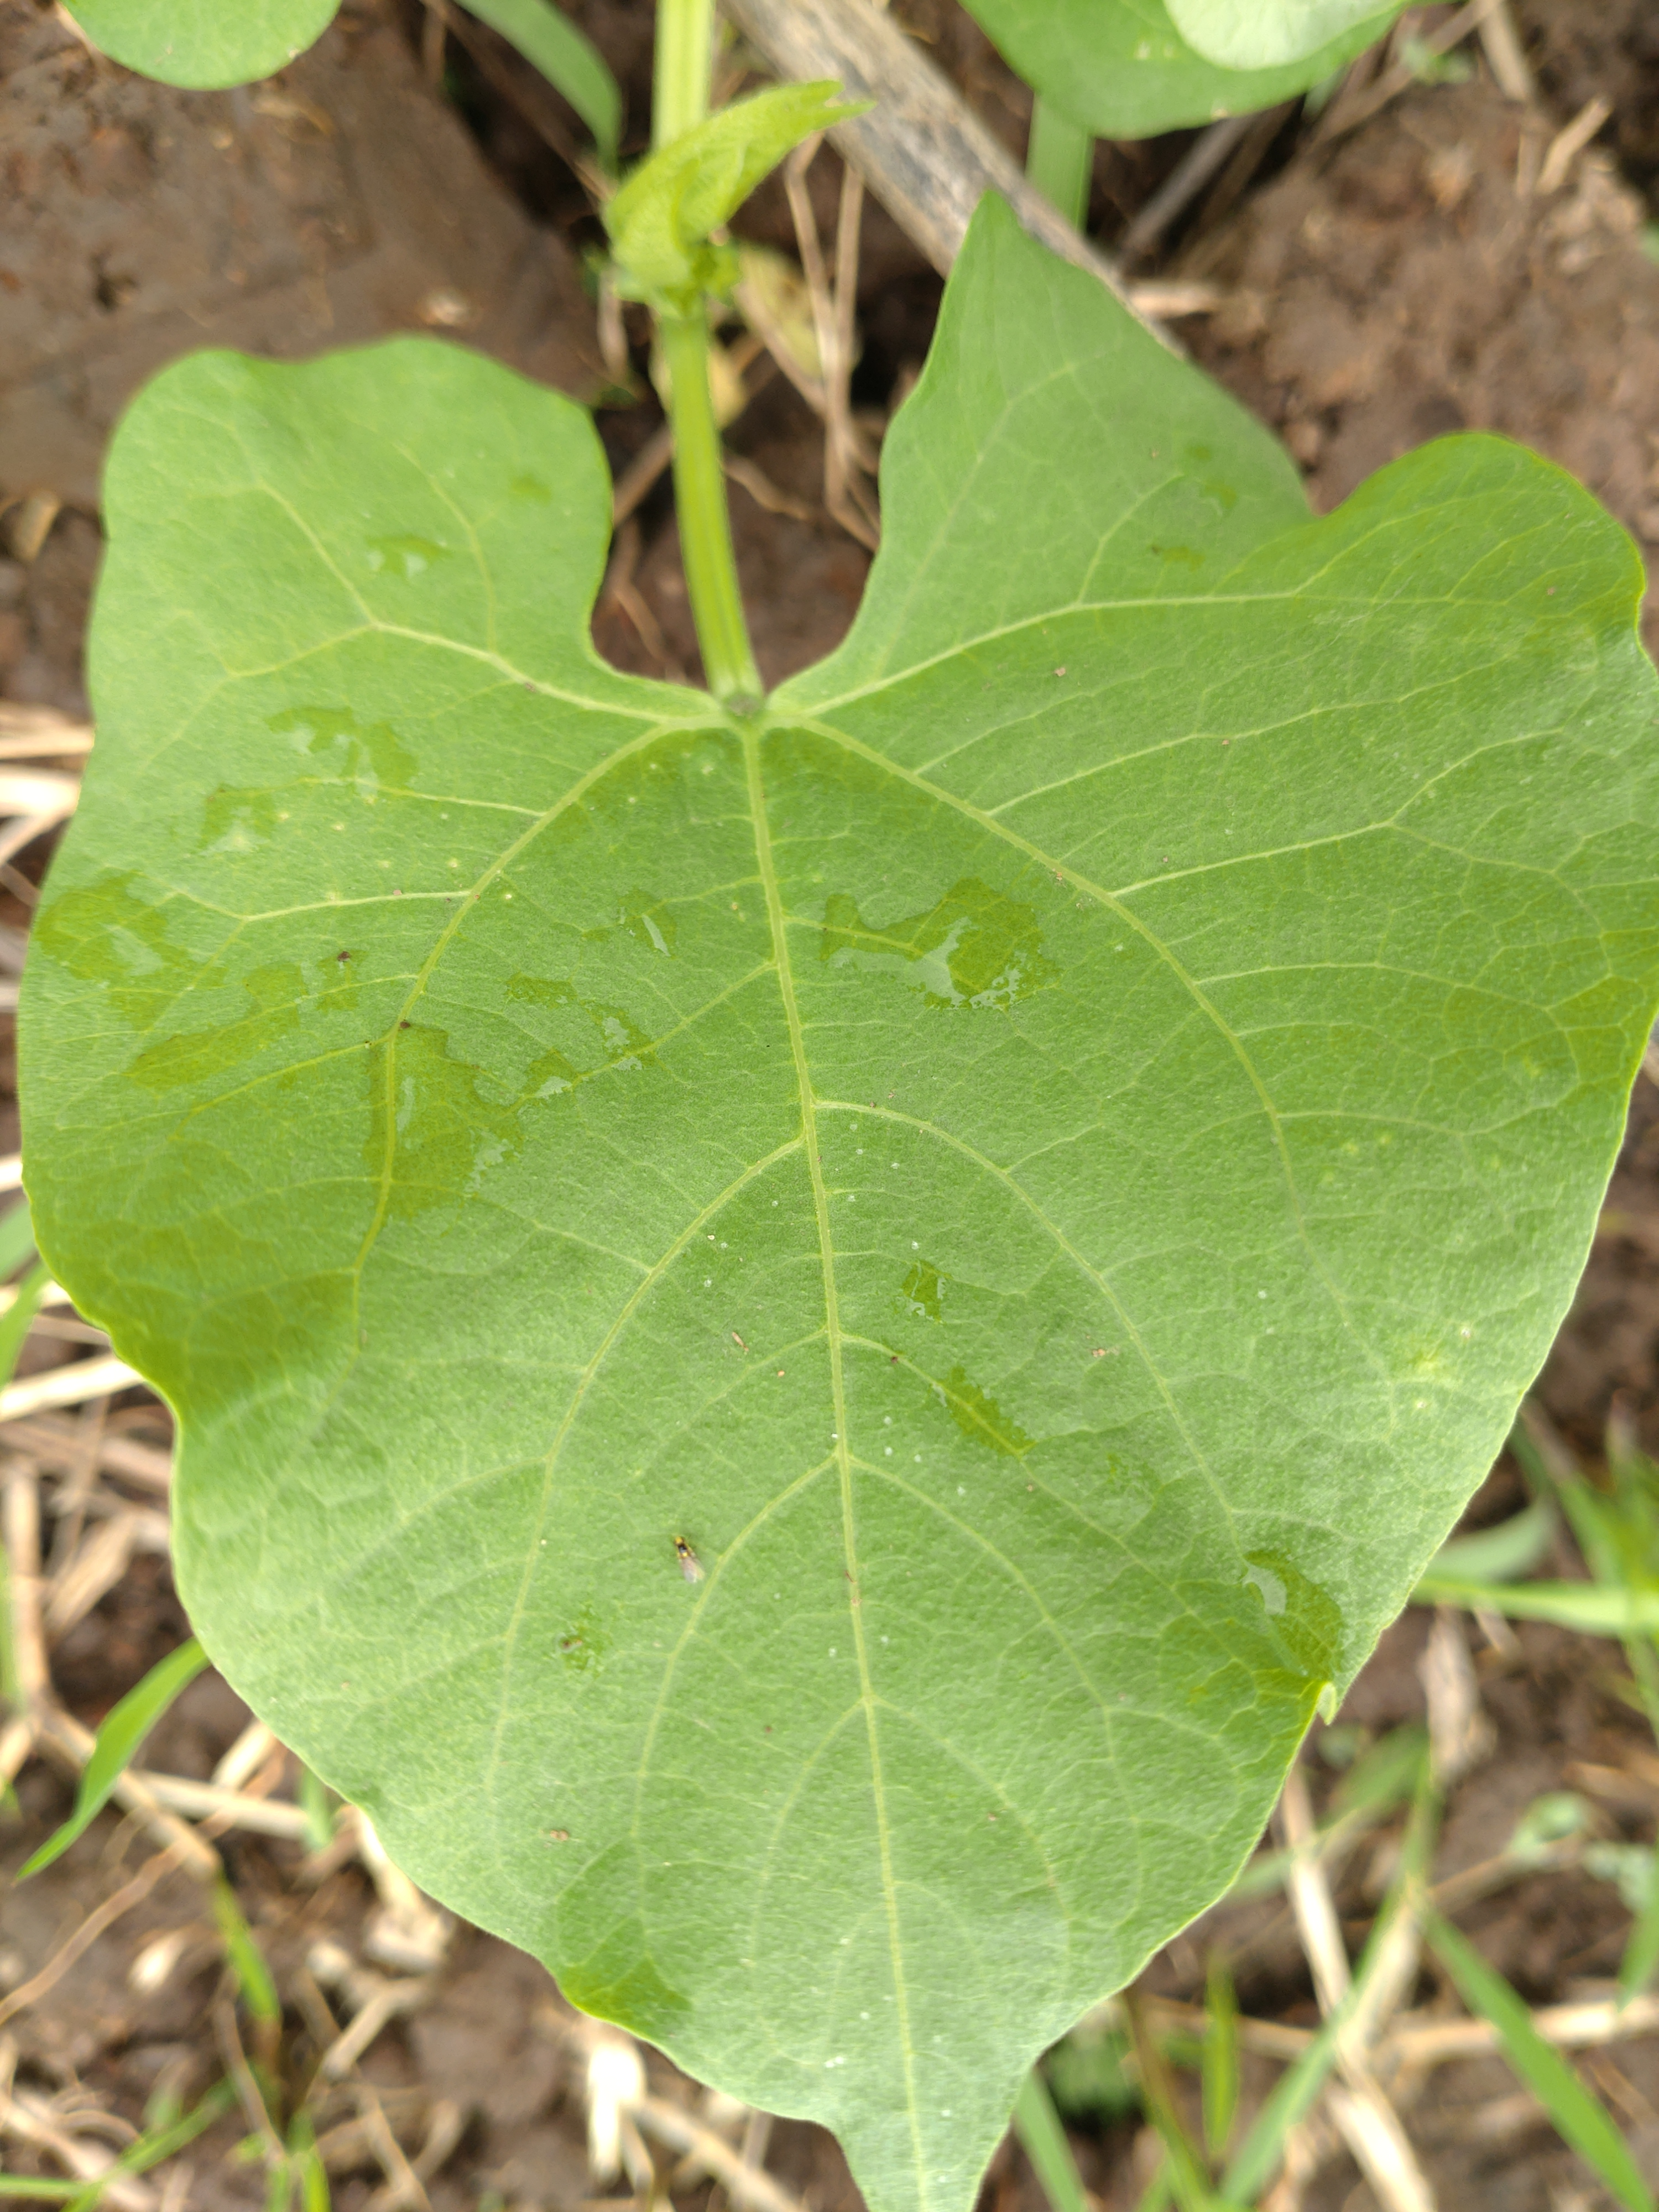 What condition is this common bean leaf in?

healthy
